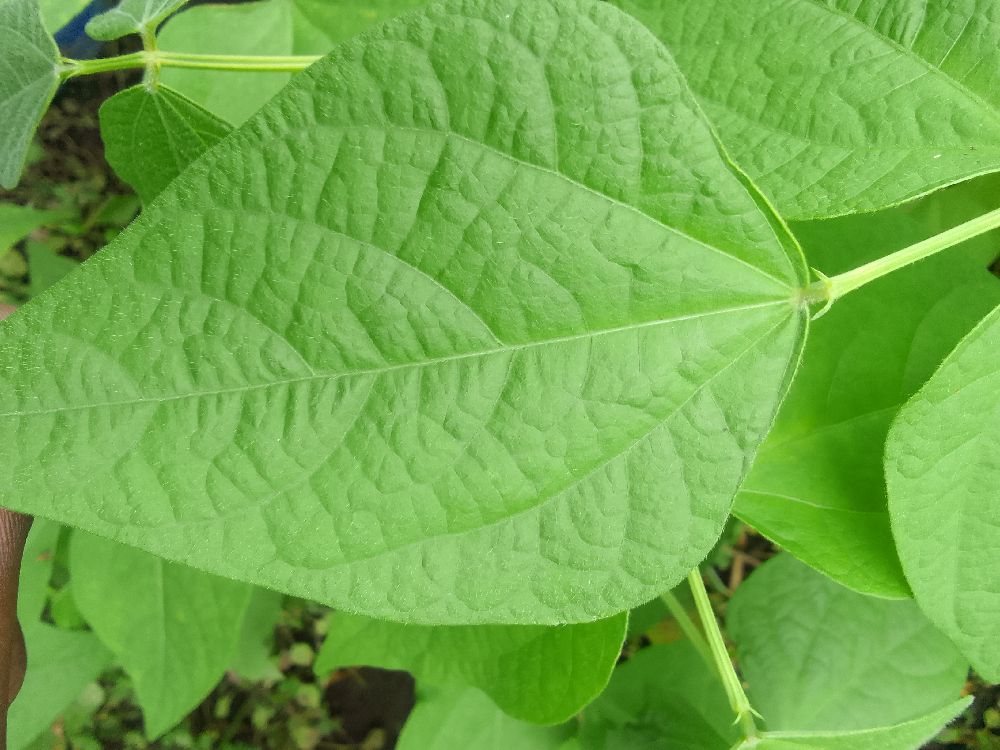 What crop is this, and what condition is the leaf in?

common bean, healthy
